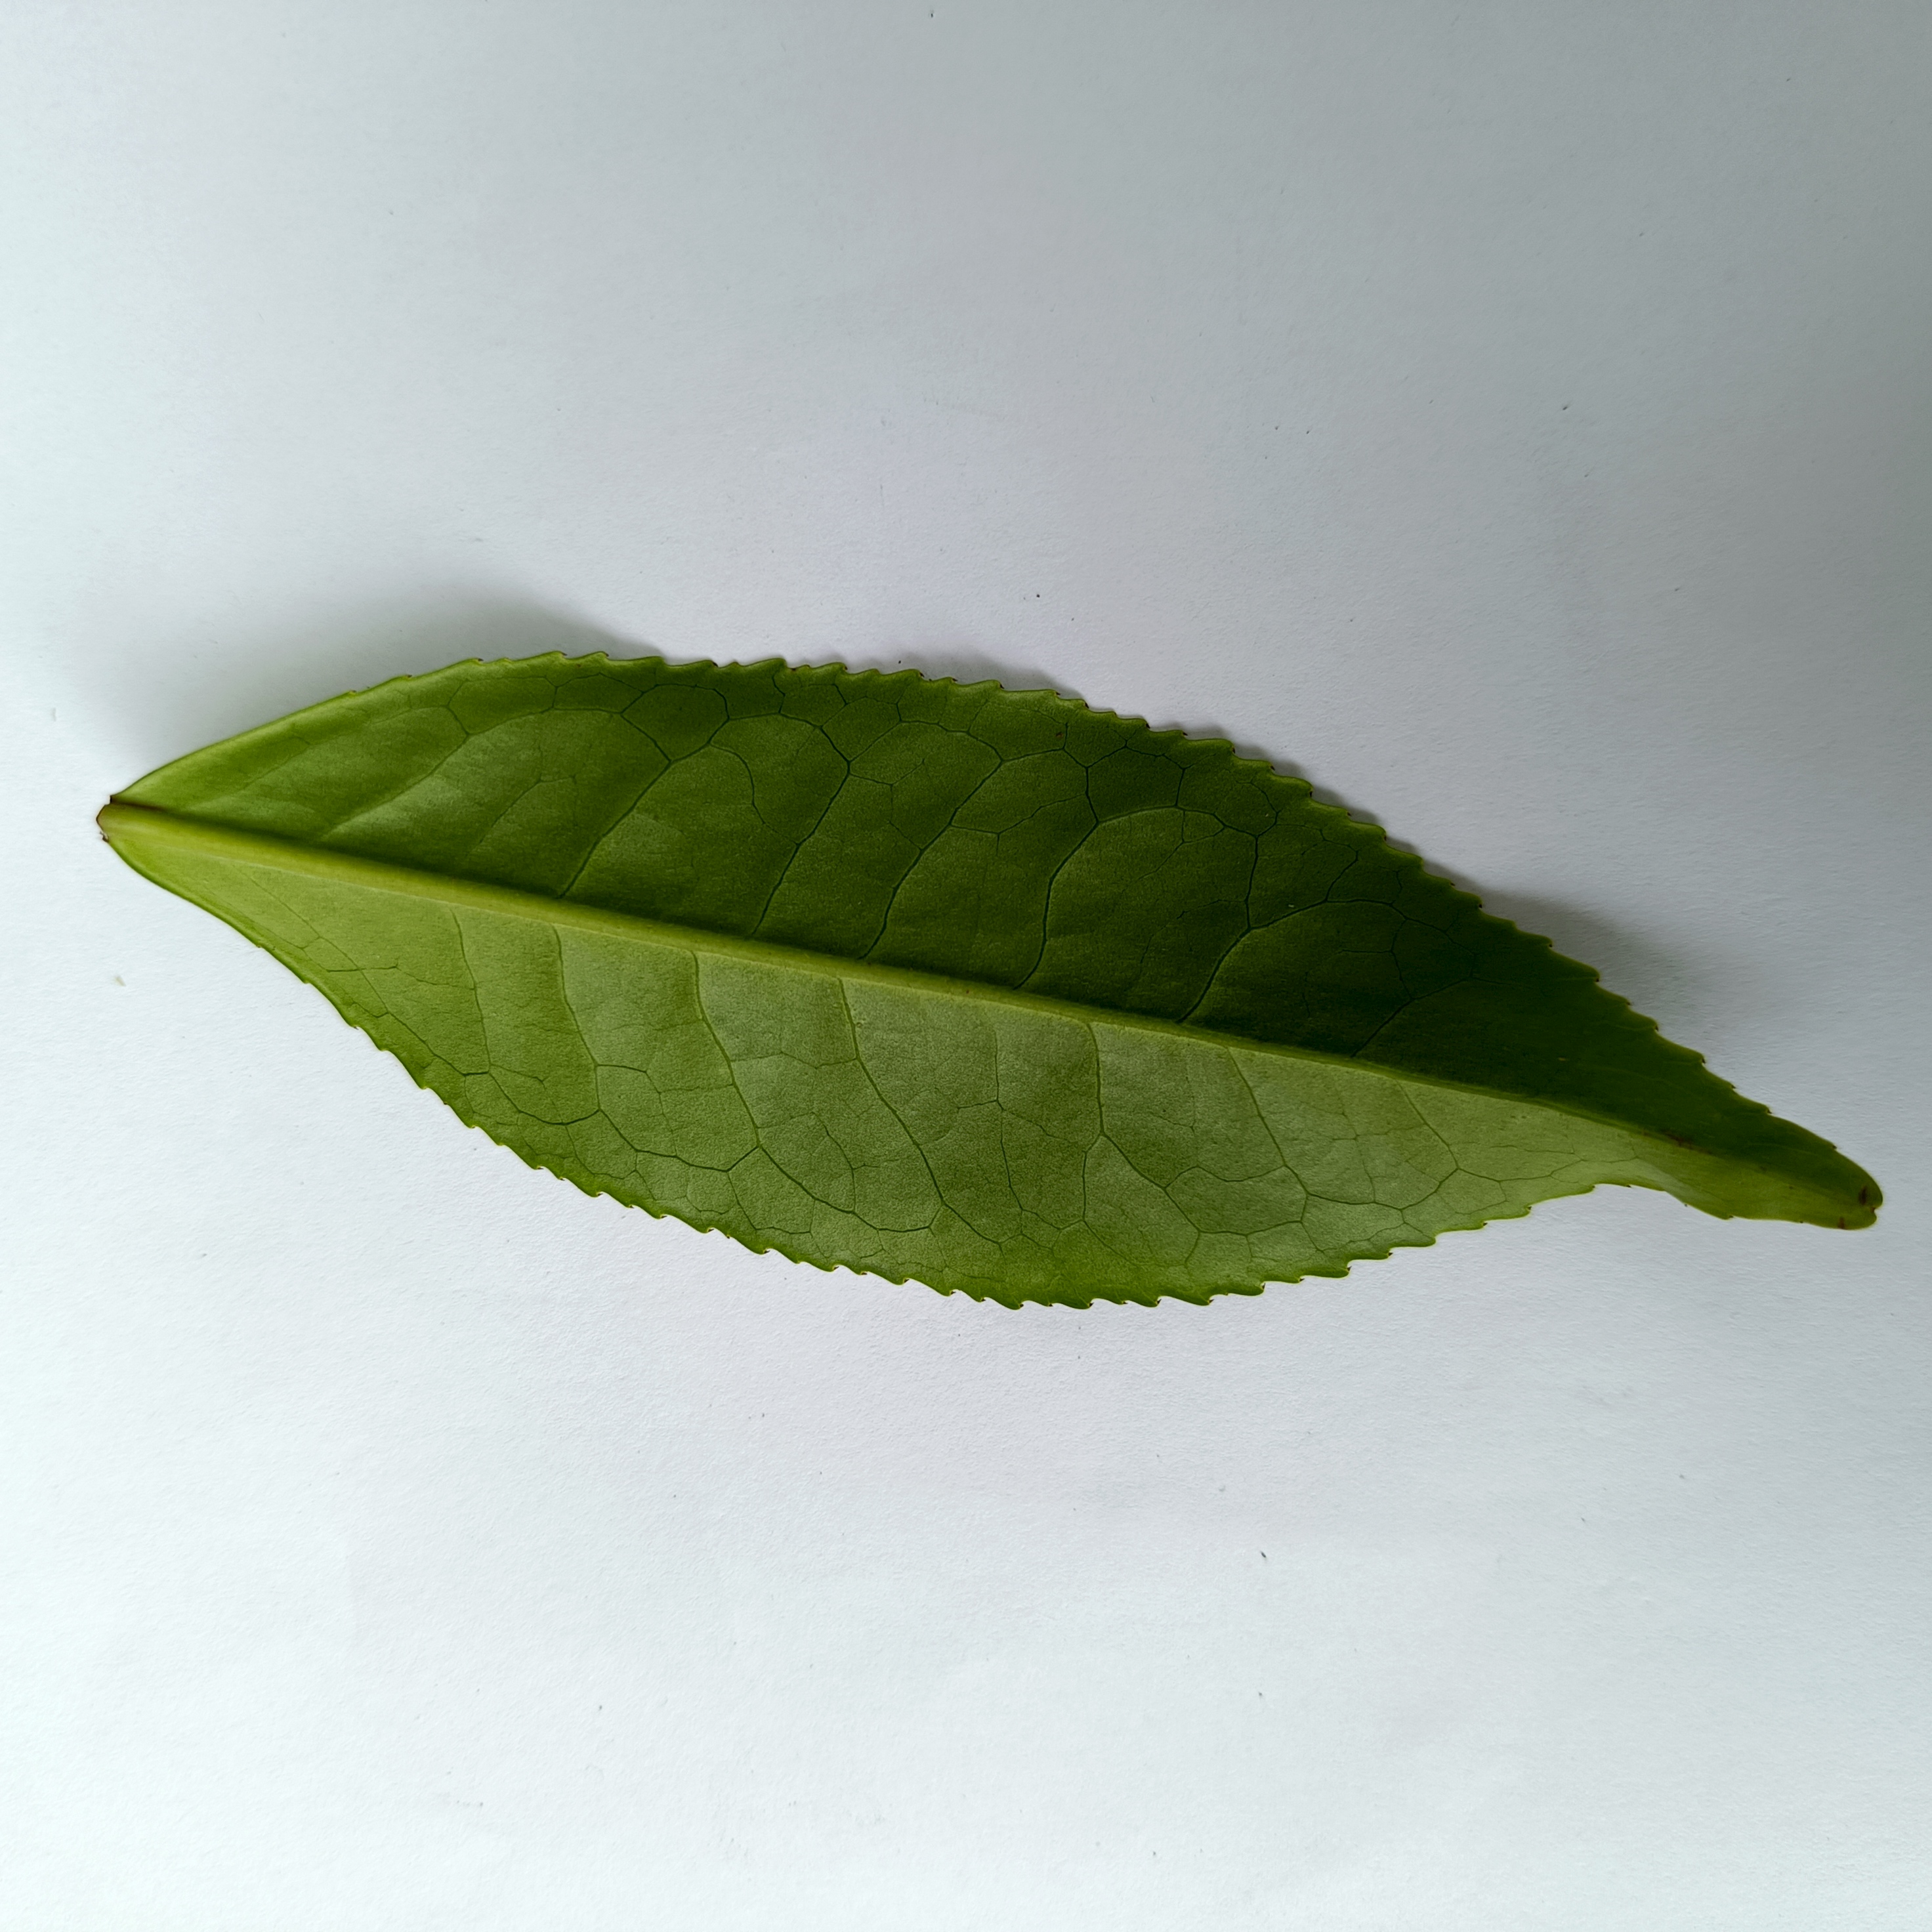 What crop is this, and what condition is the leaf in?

tea, healthy
